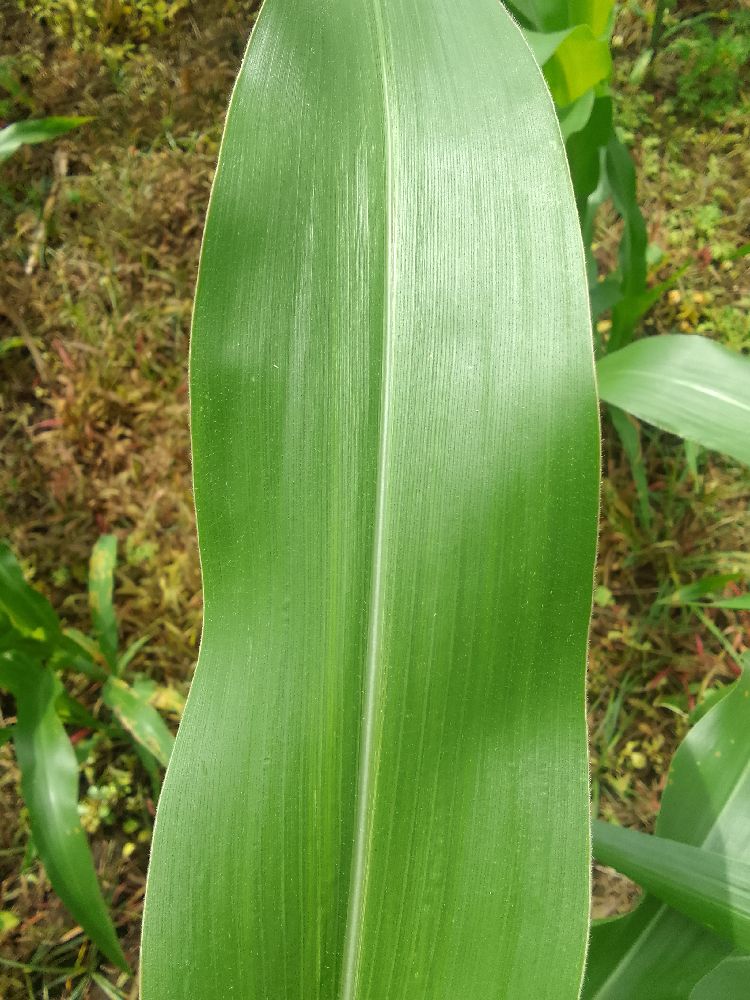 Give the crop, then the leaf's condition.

maize, healthy
